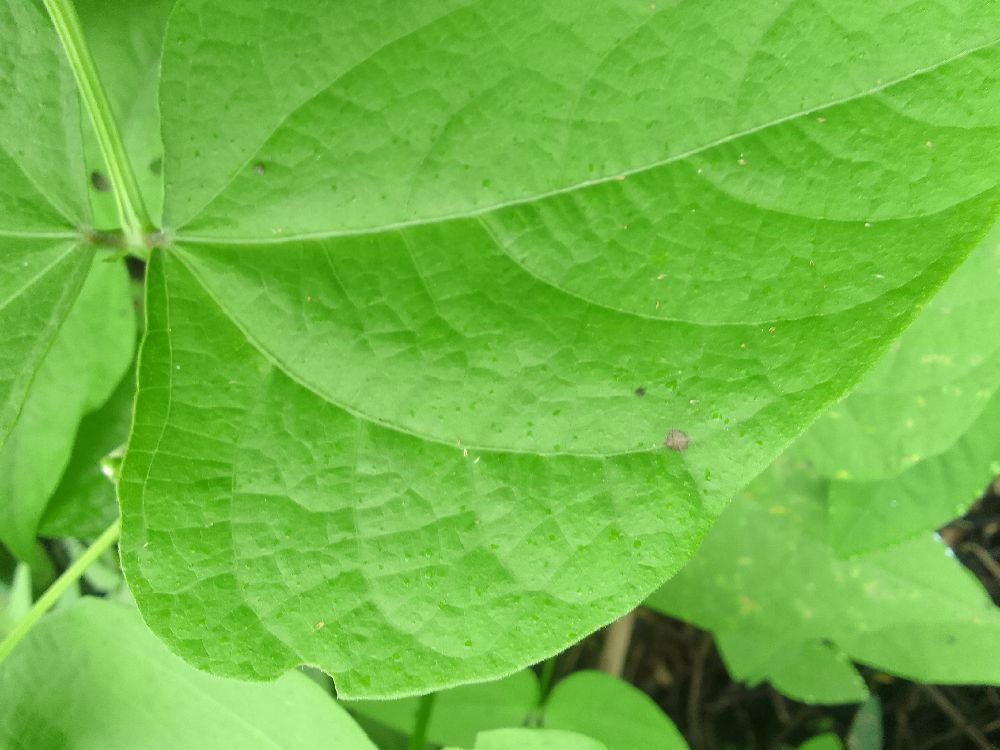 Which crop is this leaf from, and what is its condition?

common bean, healthy
